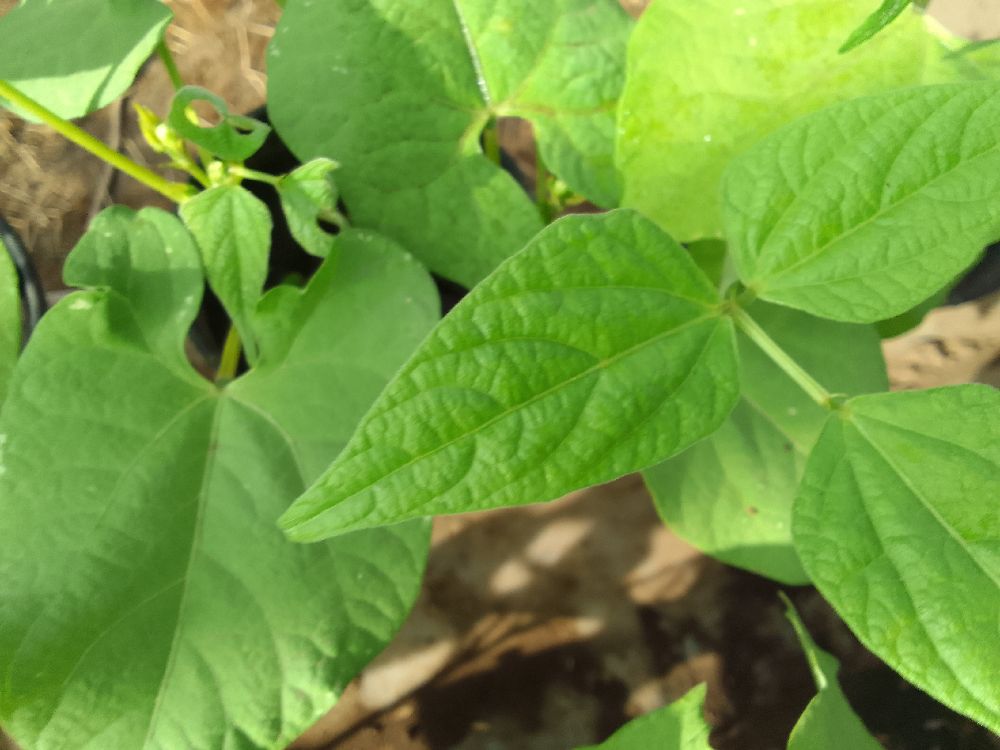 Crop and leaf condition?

common bean, healthy
